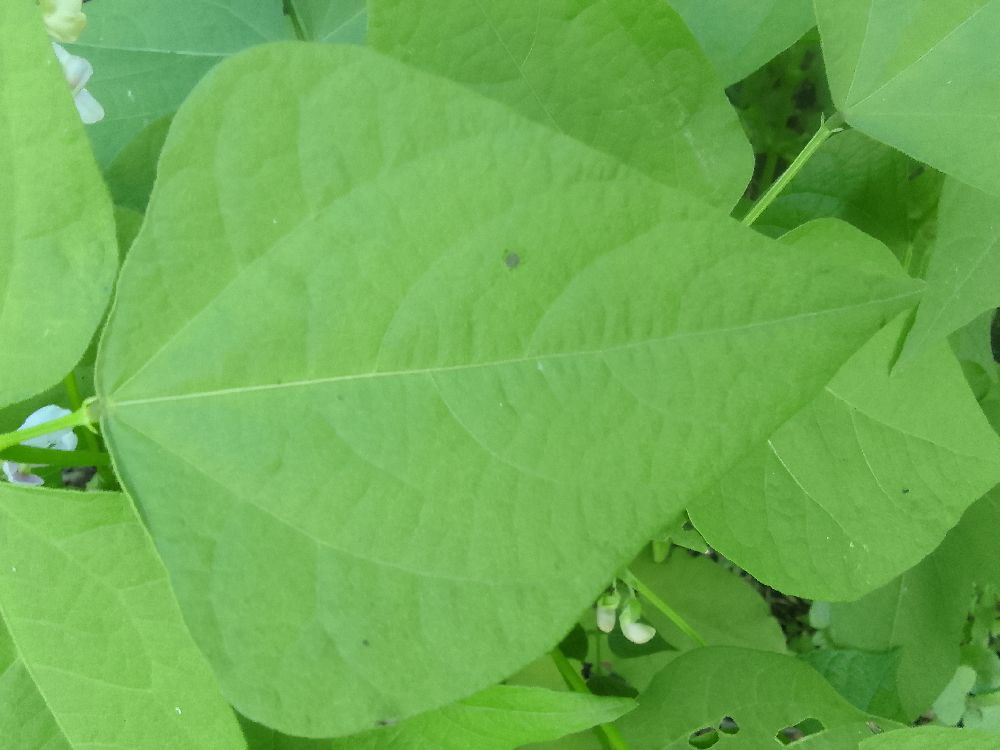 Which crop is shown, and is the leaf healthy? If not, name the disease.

common bean, healthy
